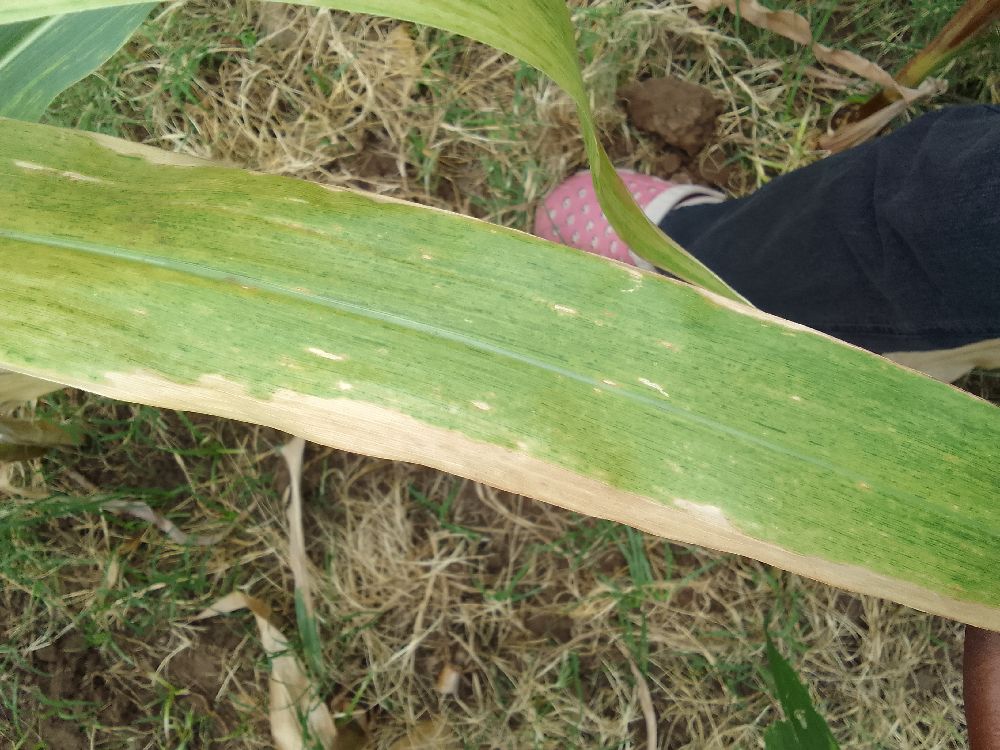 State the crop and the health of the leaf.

maize, maize lethal necrosis
